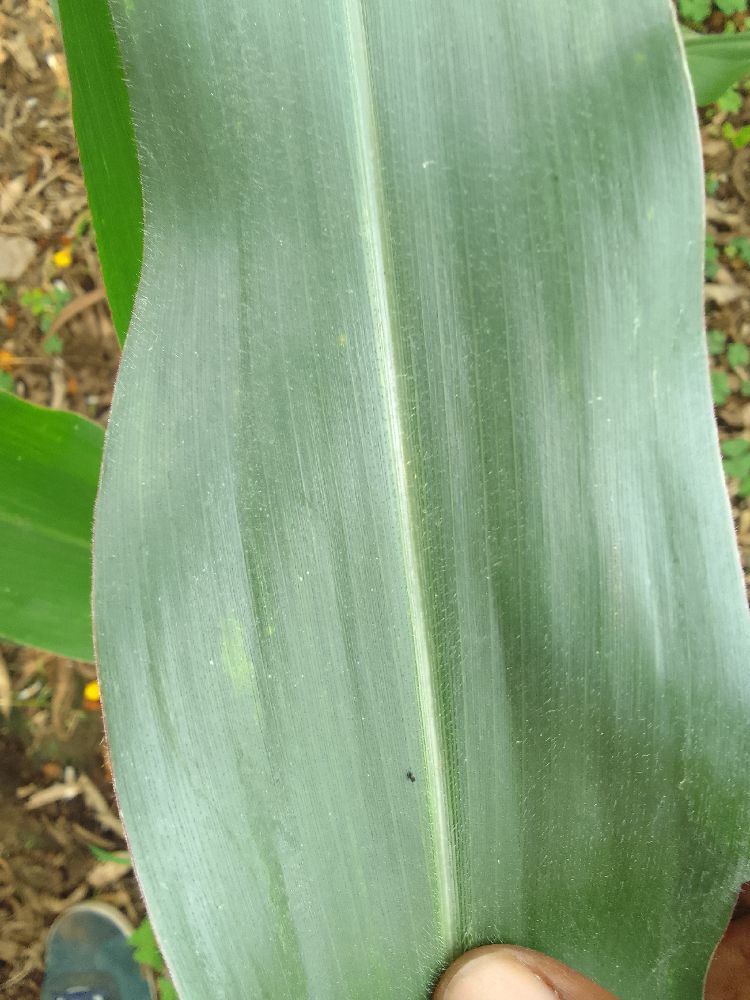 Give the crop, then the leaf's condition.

maize, healthy
